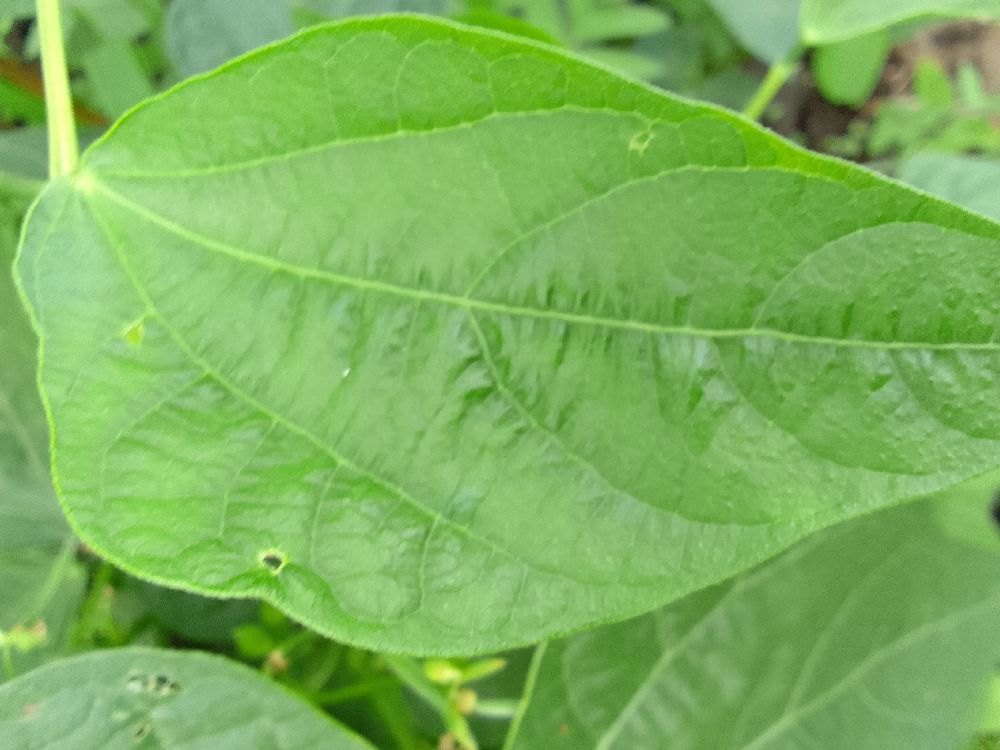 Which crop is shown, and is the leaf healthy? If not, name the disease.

common bean, healthy
